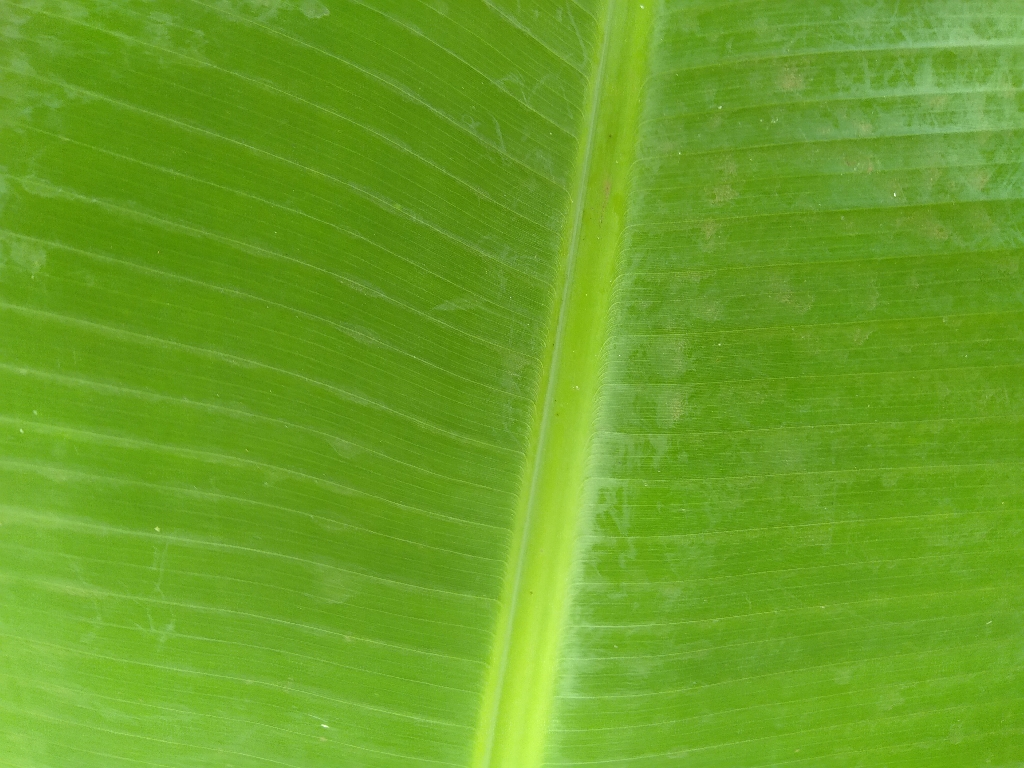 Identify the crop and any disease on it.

banana, healthy
